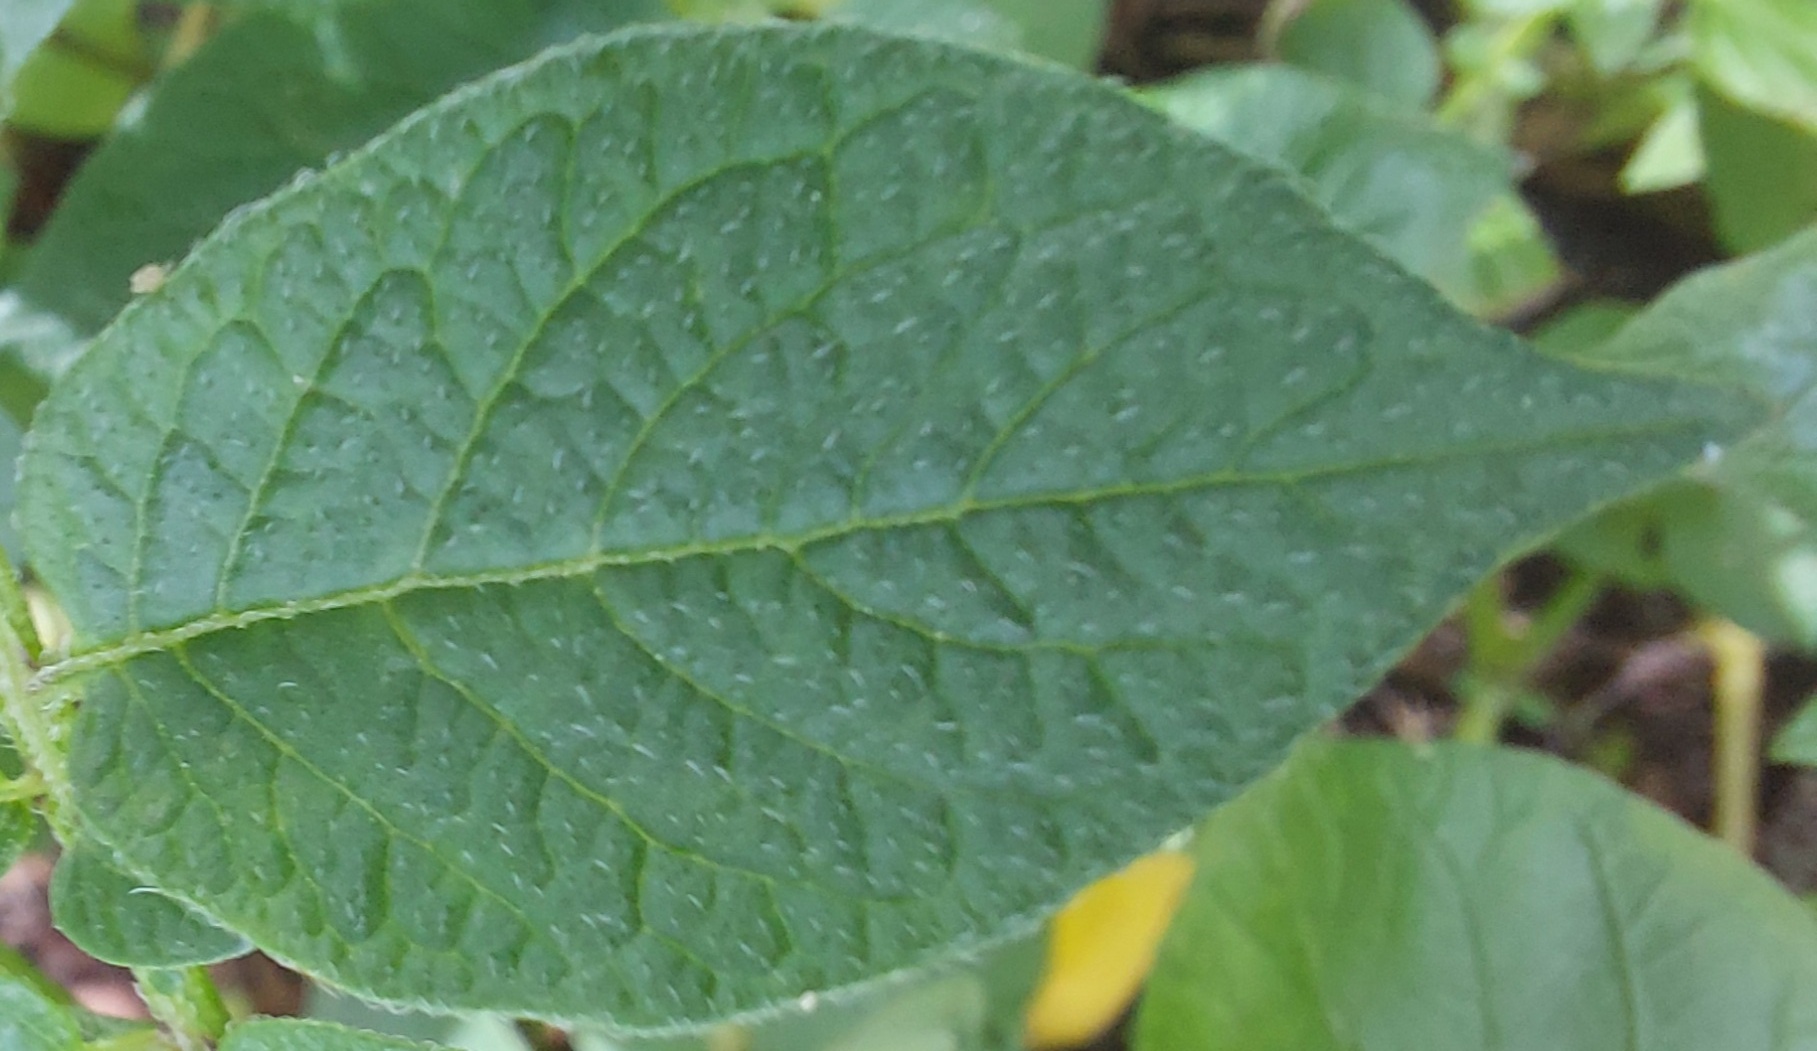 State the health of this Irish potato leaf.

healthy
